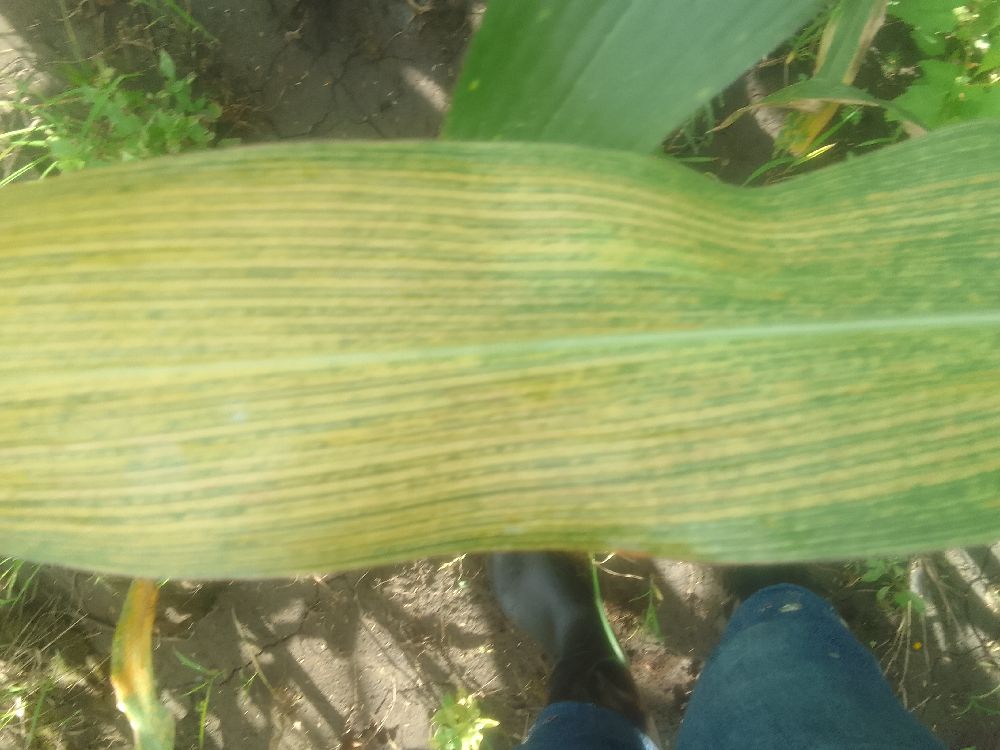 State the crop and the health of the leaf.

maize, maize streak virus
